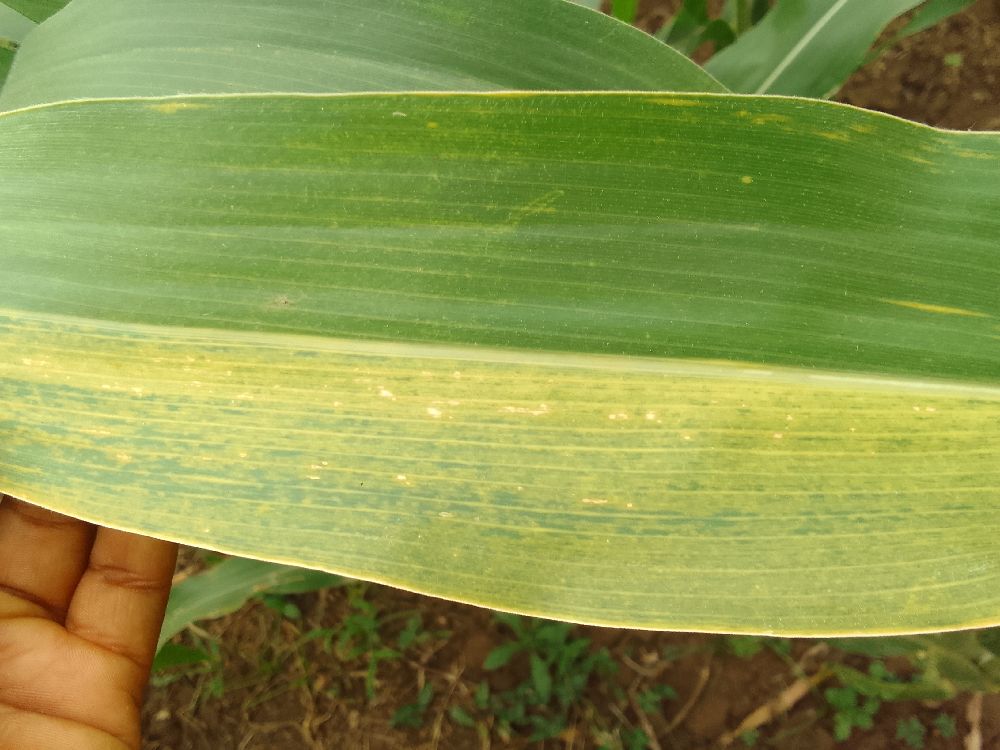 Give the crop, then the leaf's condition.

maize, maize lethal necrosis
